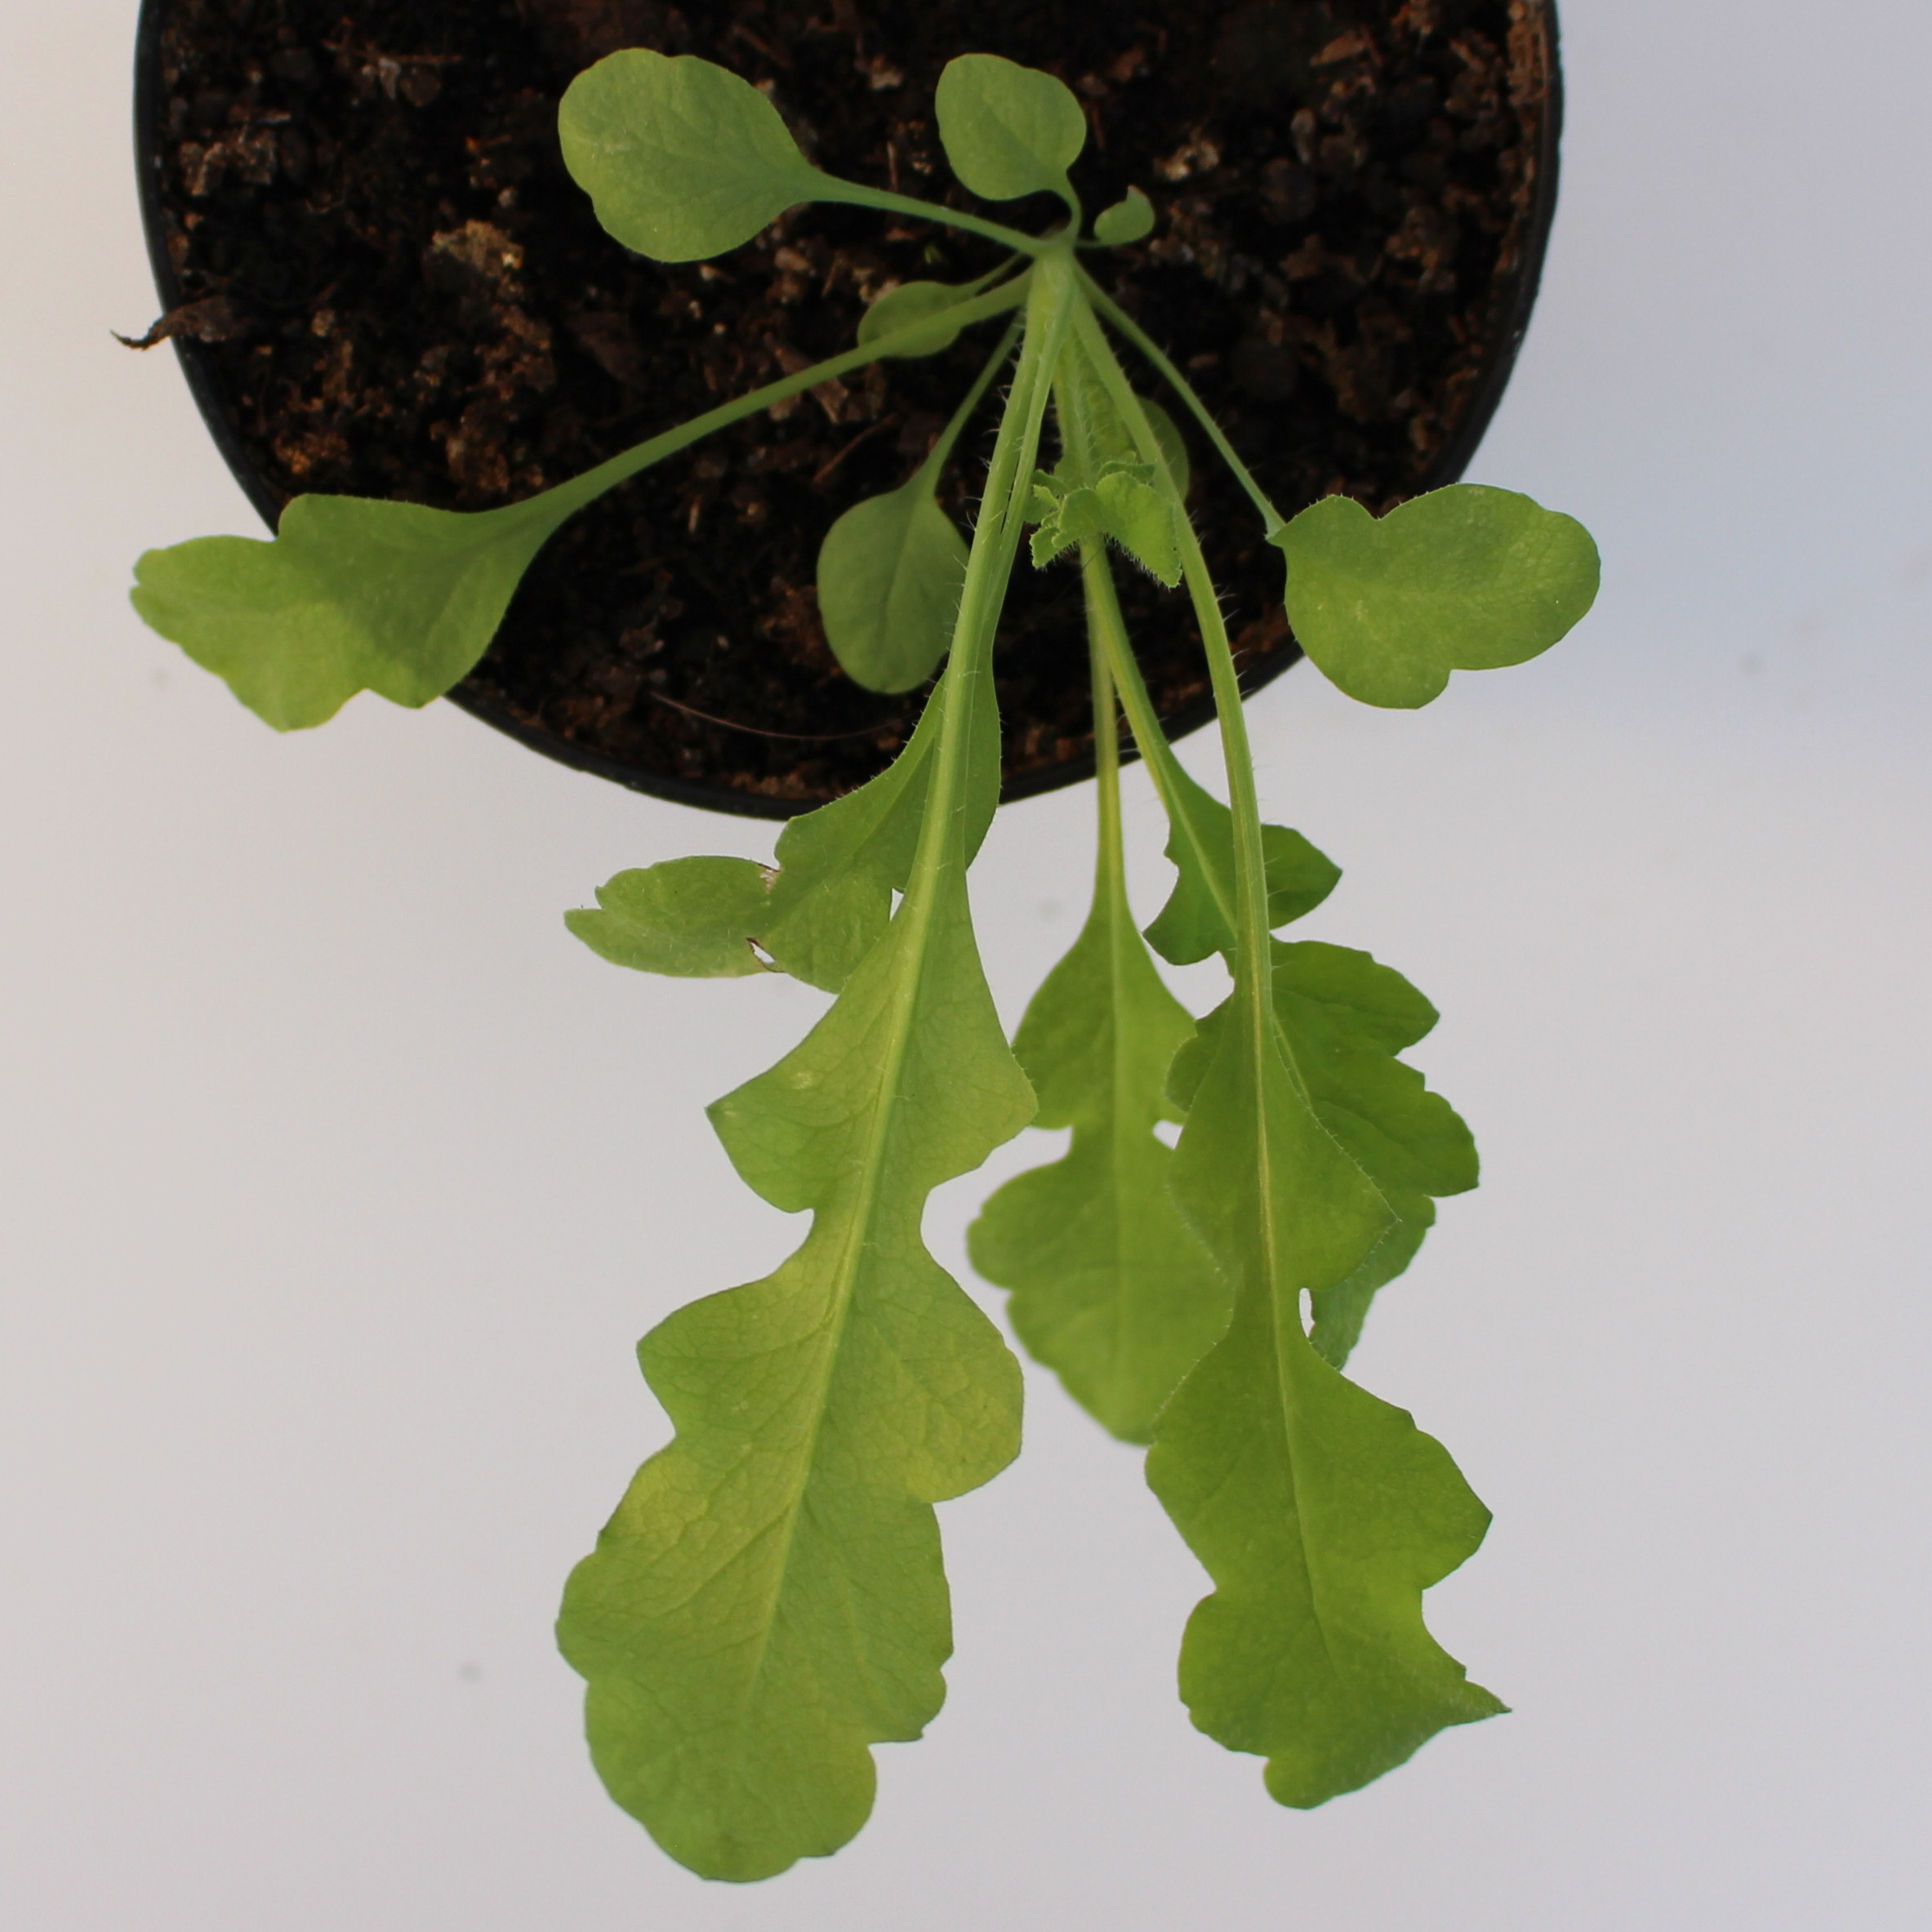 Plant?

Papaver rhoeas
